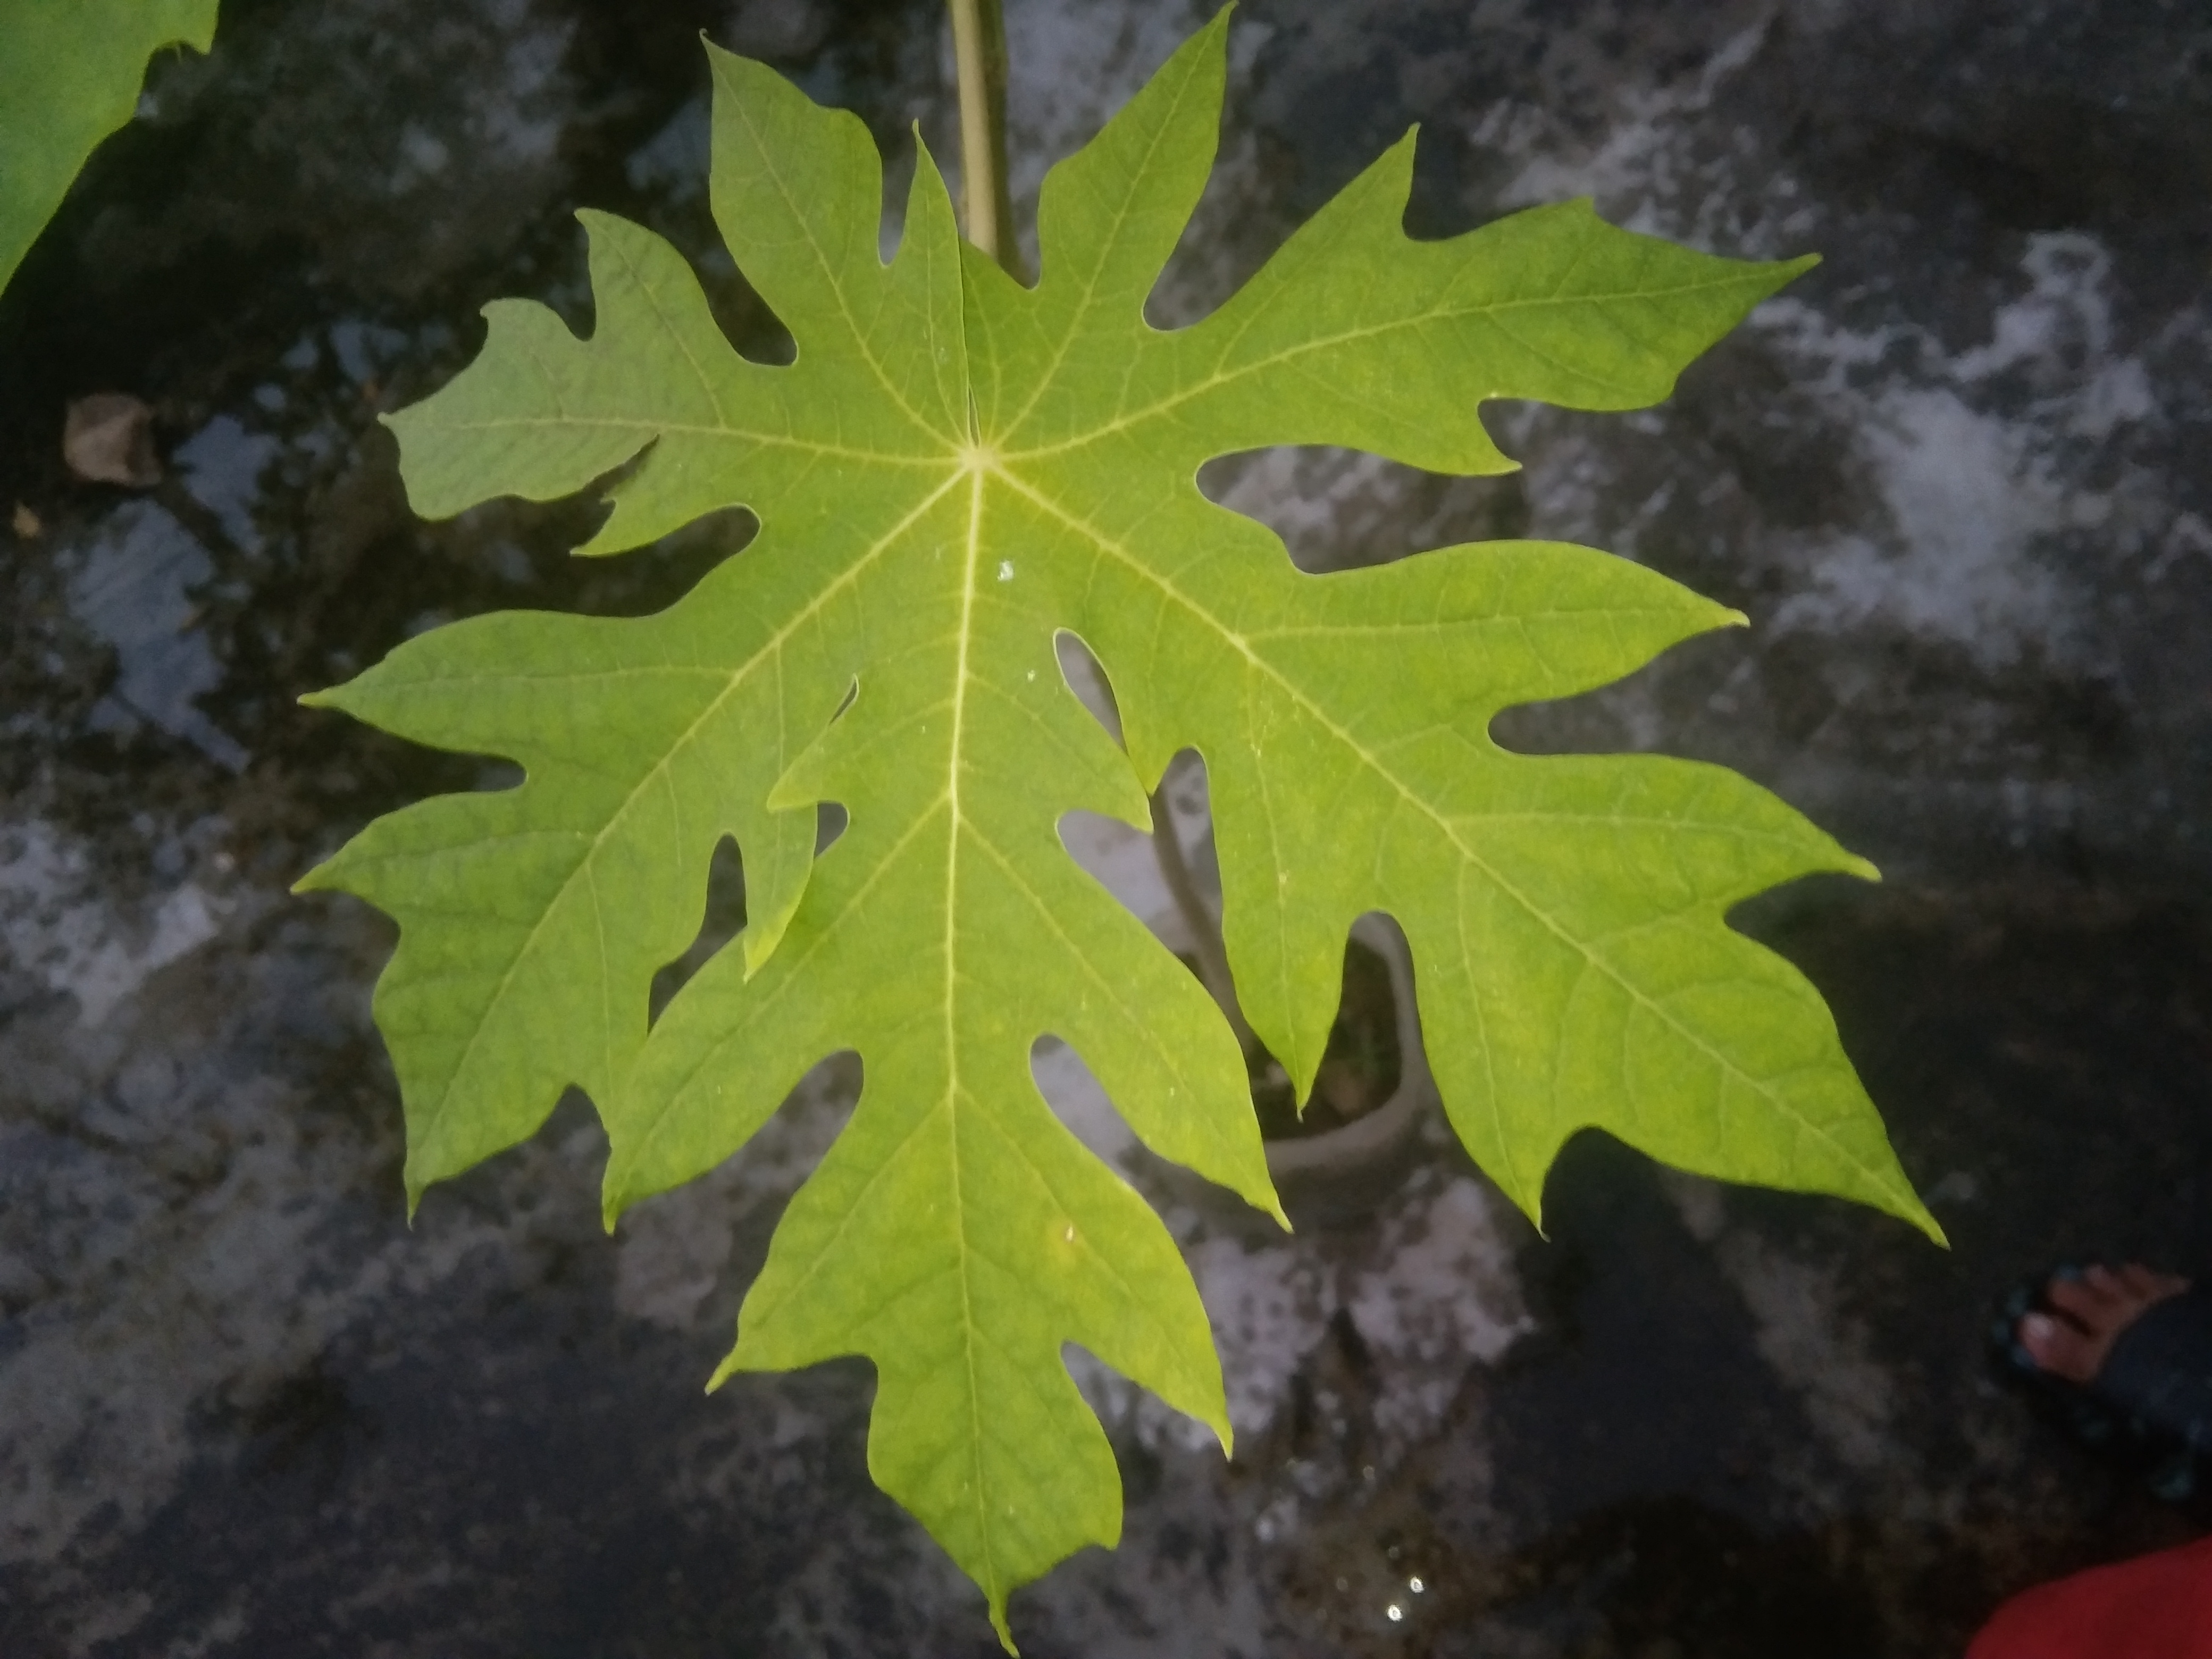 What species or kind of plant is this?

papaya
